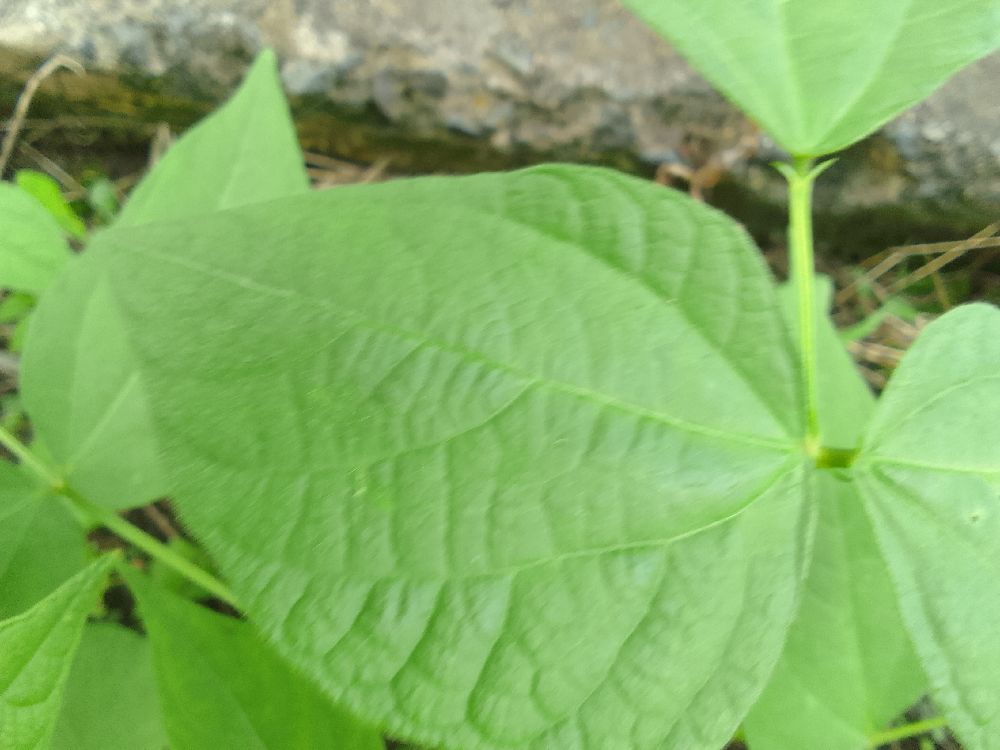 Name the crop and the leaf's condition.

common bean, healthy
